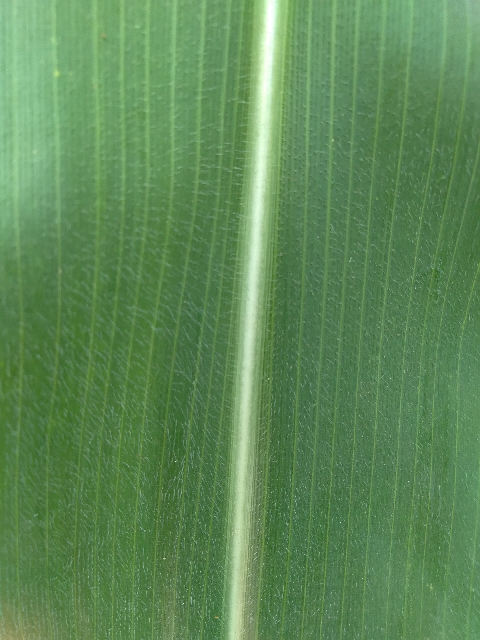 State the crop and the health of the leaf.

maize, healthy
